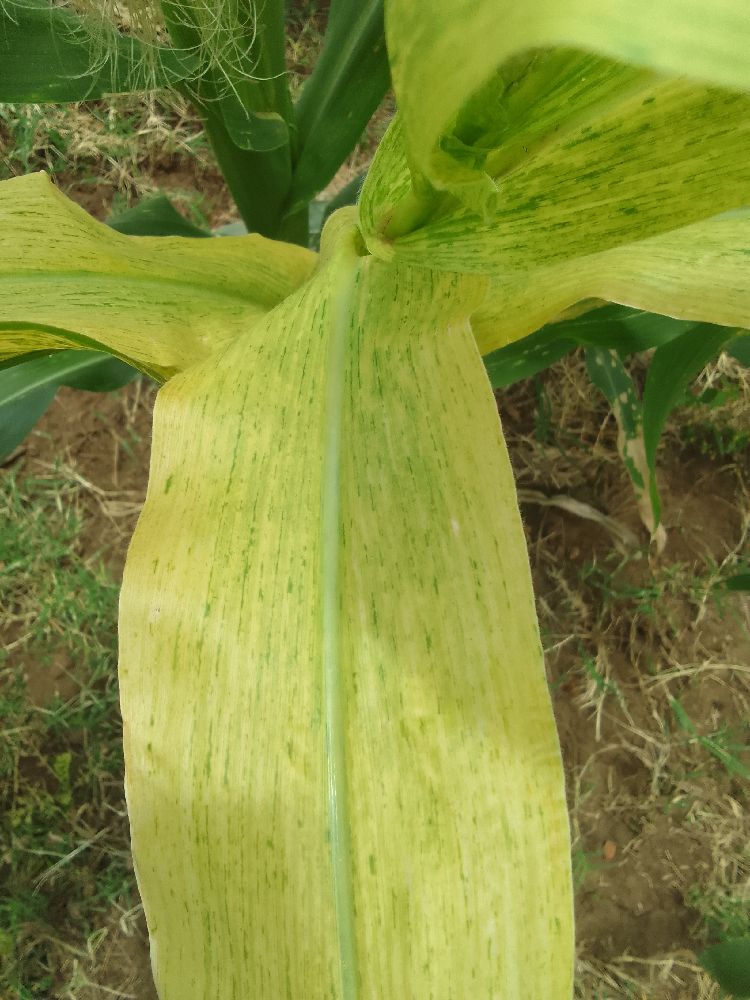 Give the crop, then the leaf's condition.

maize, maize lethal necrosis
